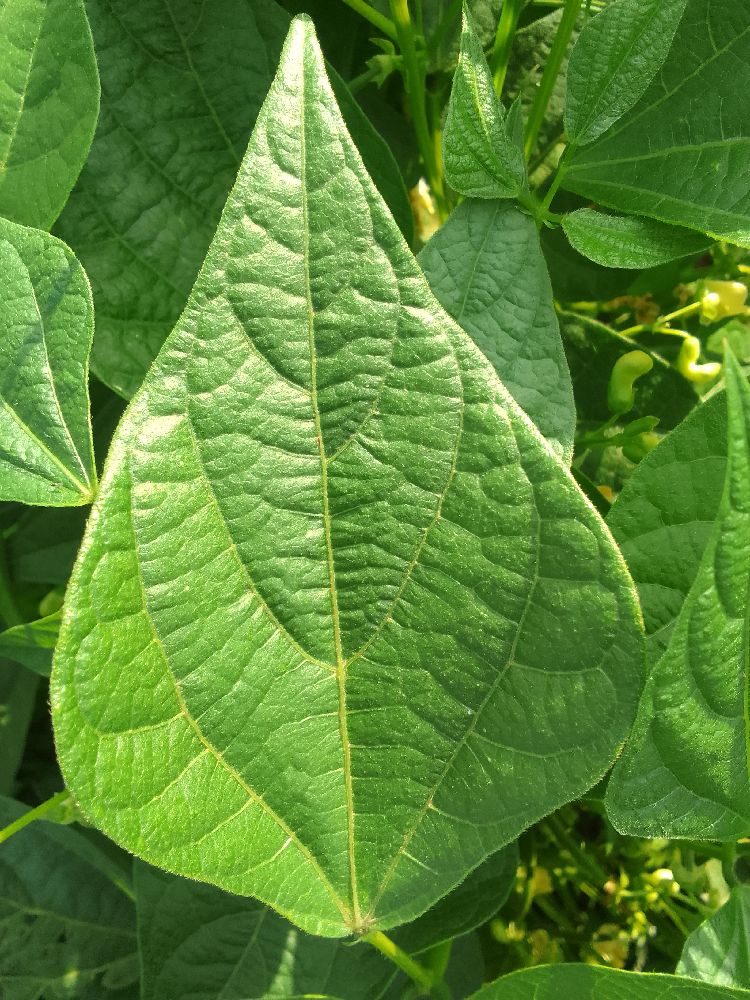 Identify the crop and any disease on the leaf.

common bean, healthy
